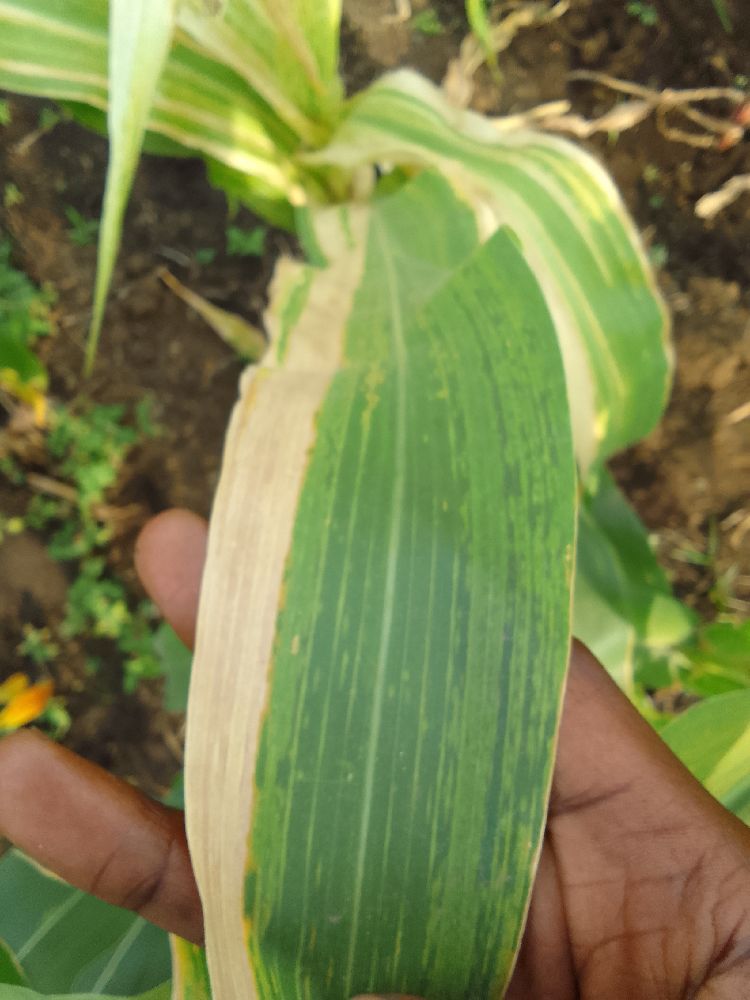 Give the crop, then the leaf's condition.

maize, maize lethal necrosis
